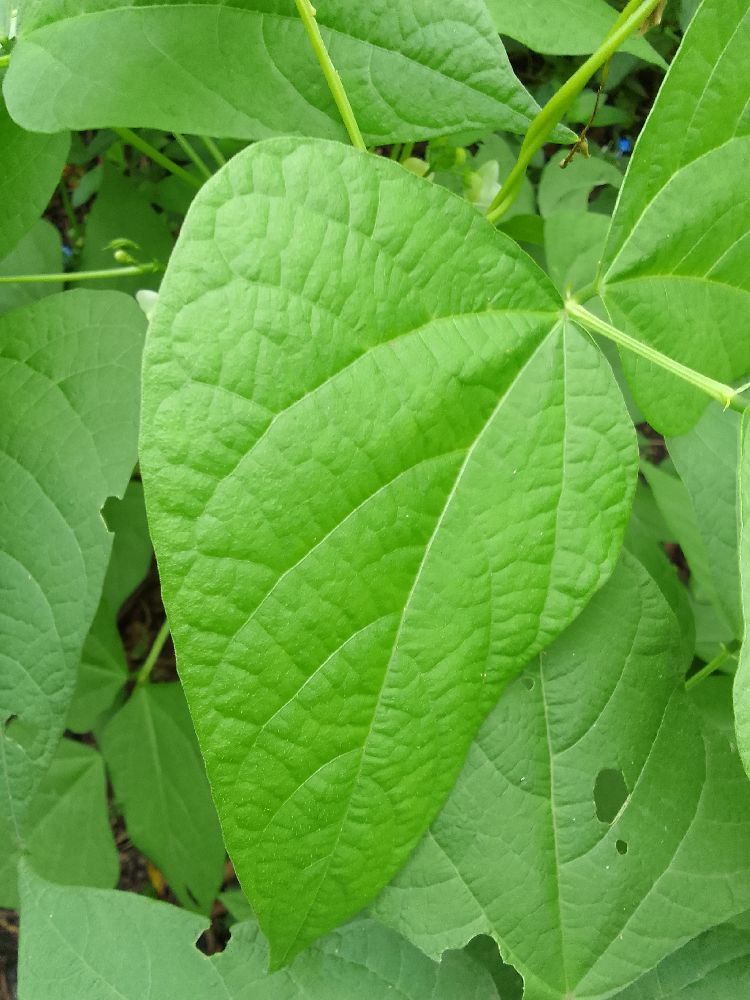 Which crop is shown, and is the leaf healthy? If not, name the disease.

common bean, healthy
